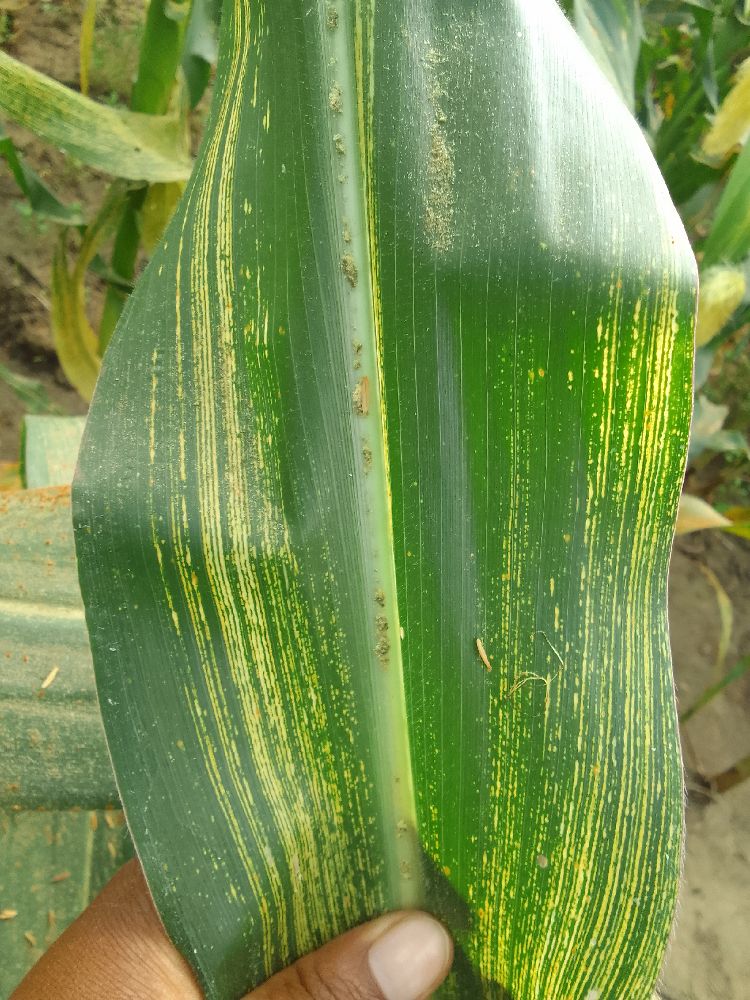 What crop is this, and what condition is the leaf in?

maize, maize streak virus
